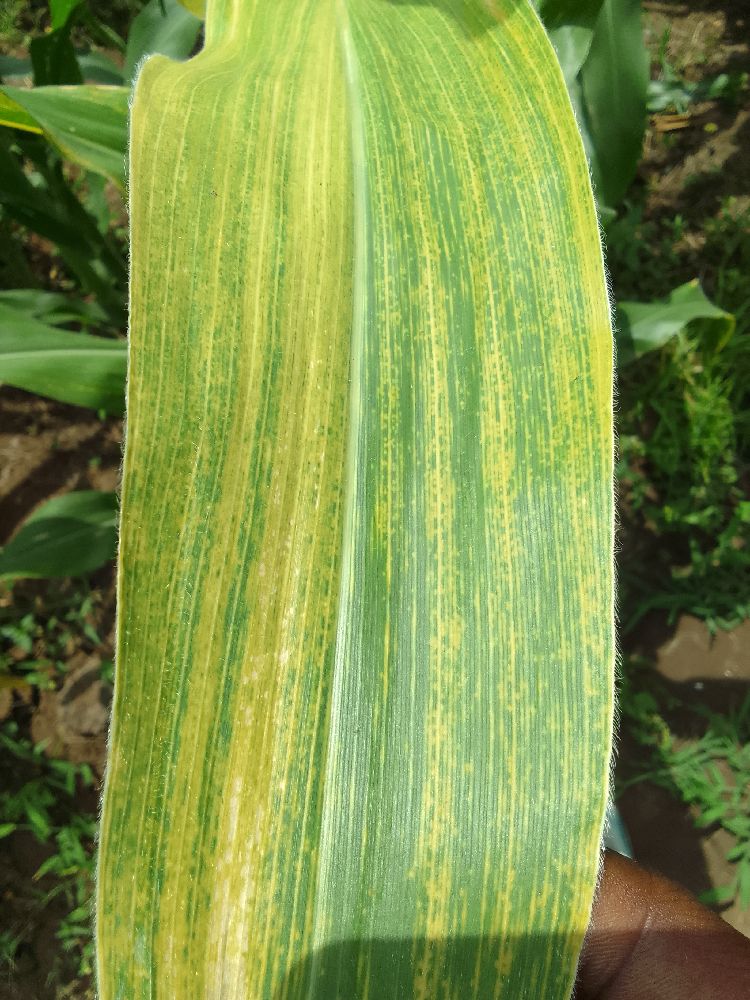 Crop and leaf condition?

maize, maize lethal necrosis
